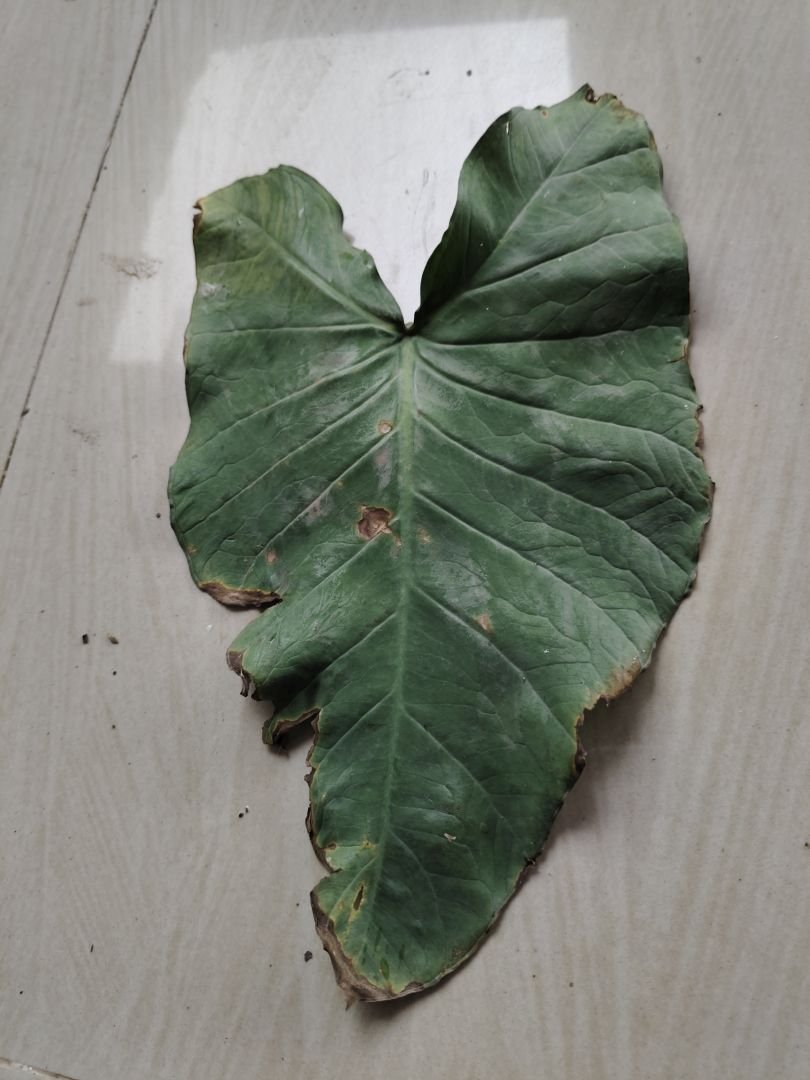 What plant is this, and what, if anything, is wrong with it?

taro, leaf blight
